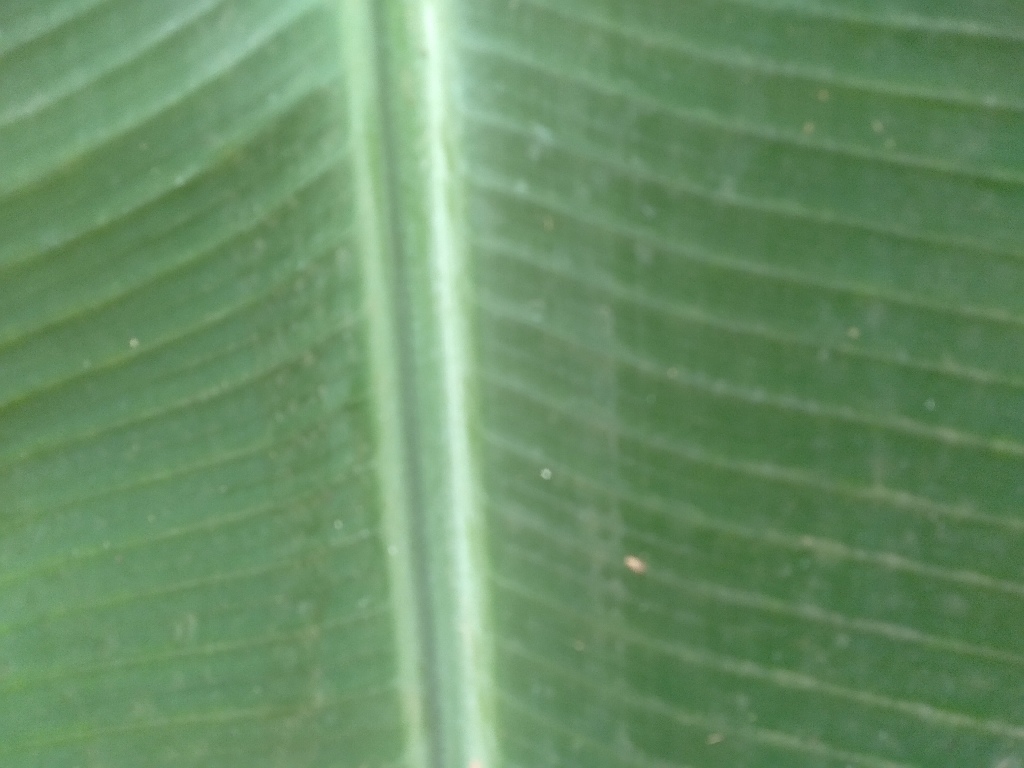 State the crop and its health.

banana, healthy
